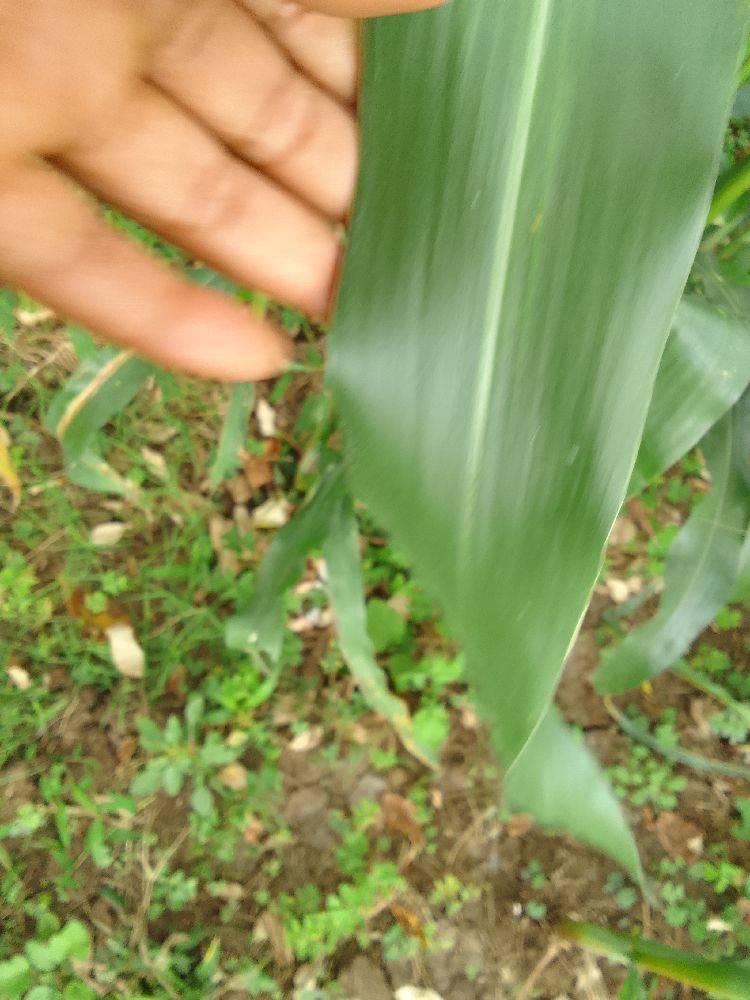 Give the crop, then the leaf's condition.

maize, healthy
